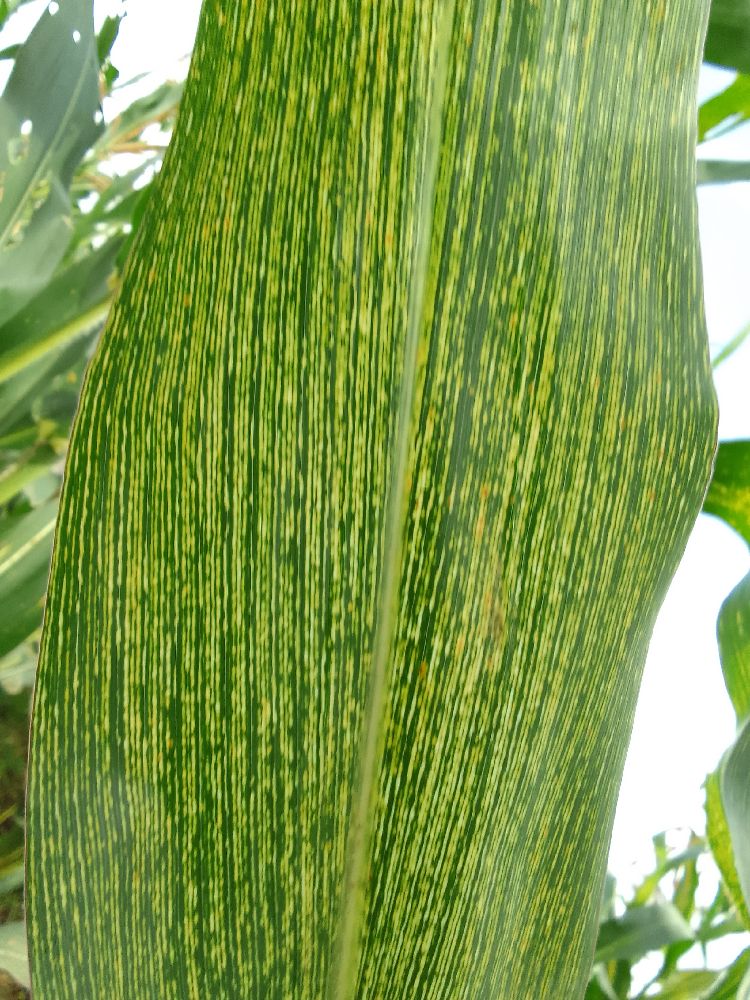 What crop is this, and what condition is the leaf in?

maize, maize streak virus
